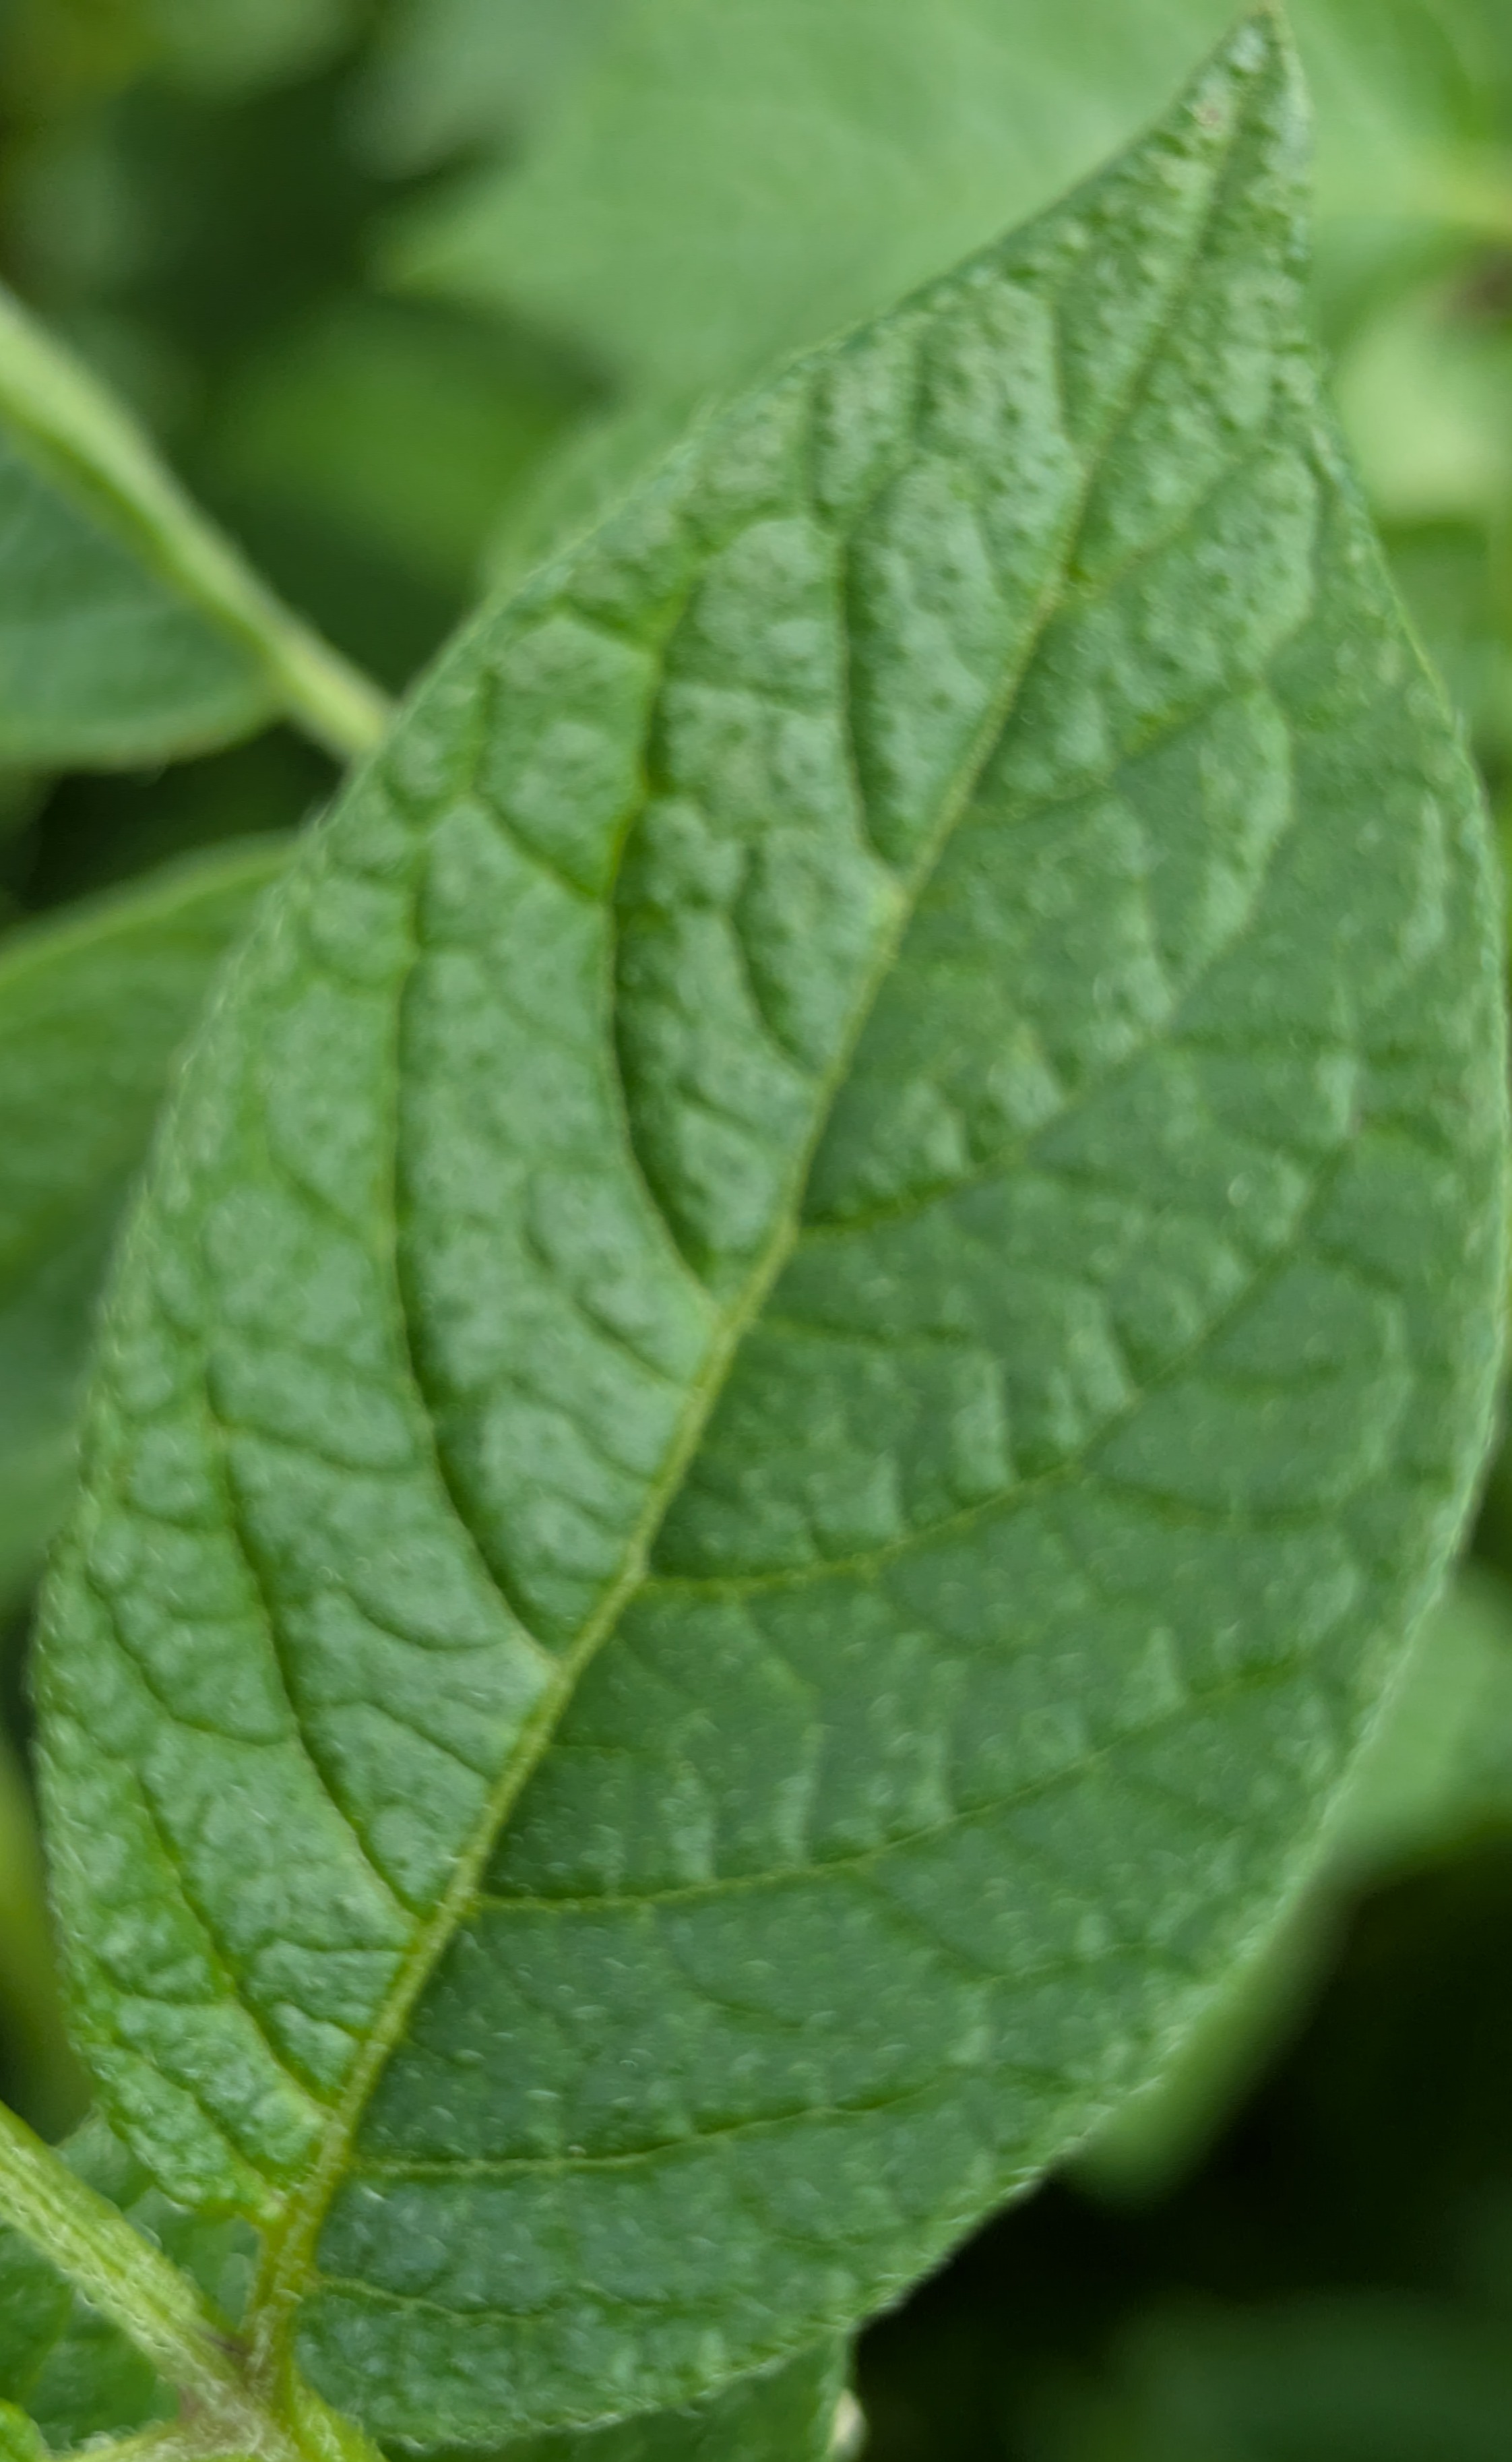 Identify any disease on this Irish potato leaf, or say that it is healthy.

healthy
